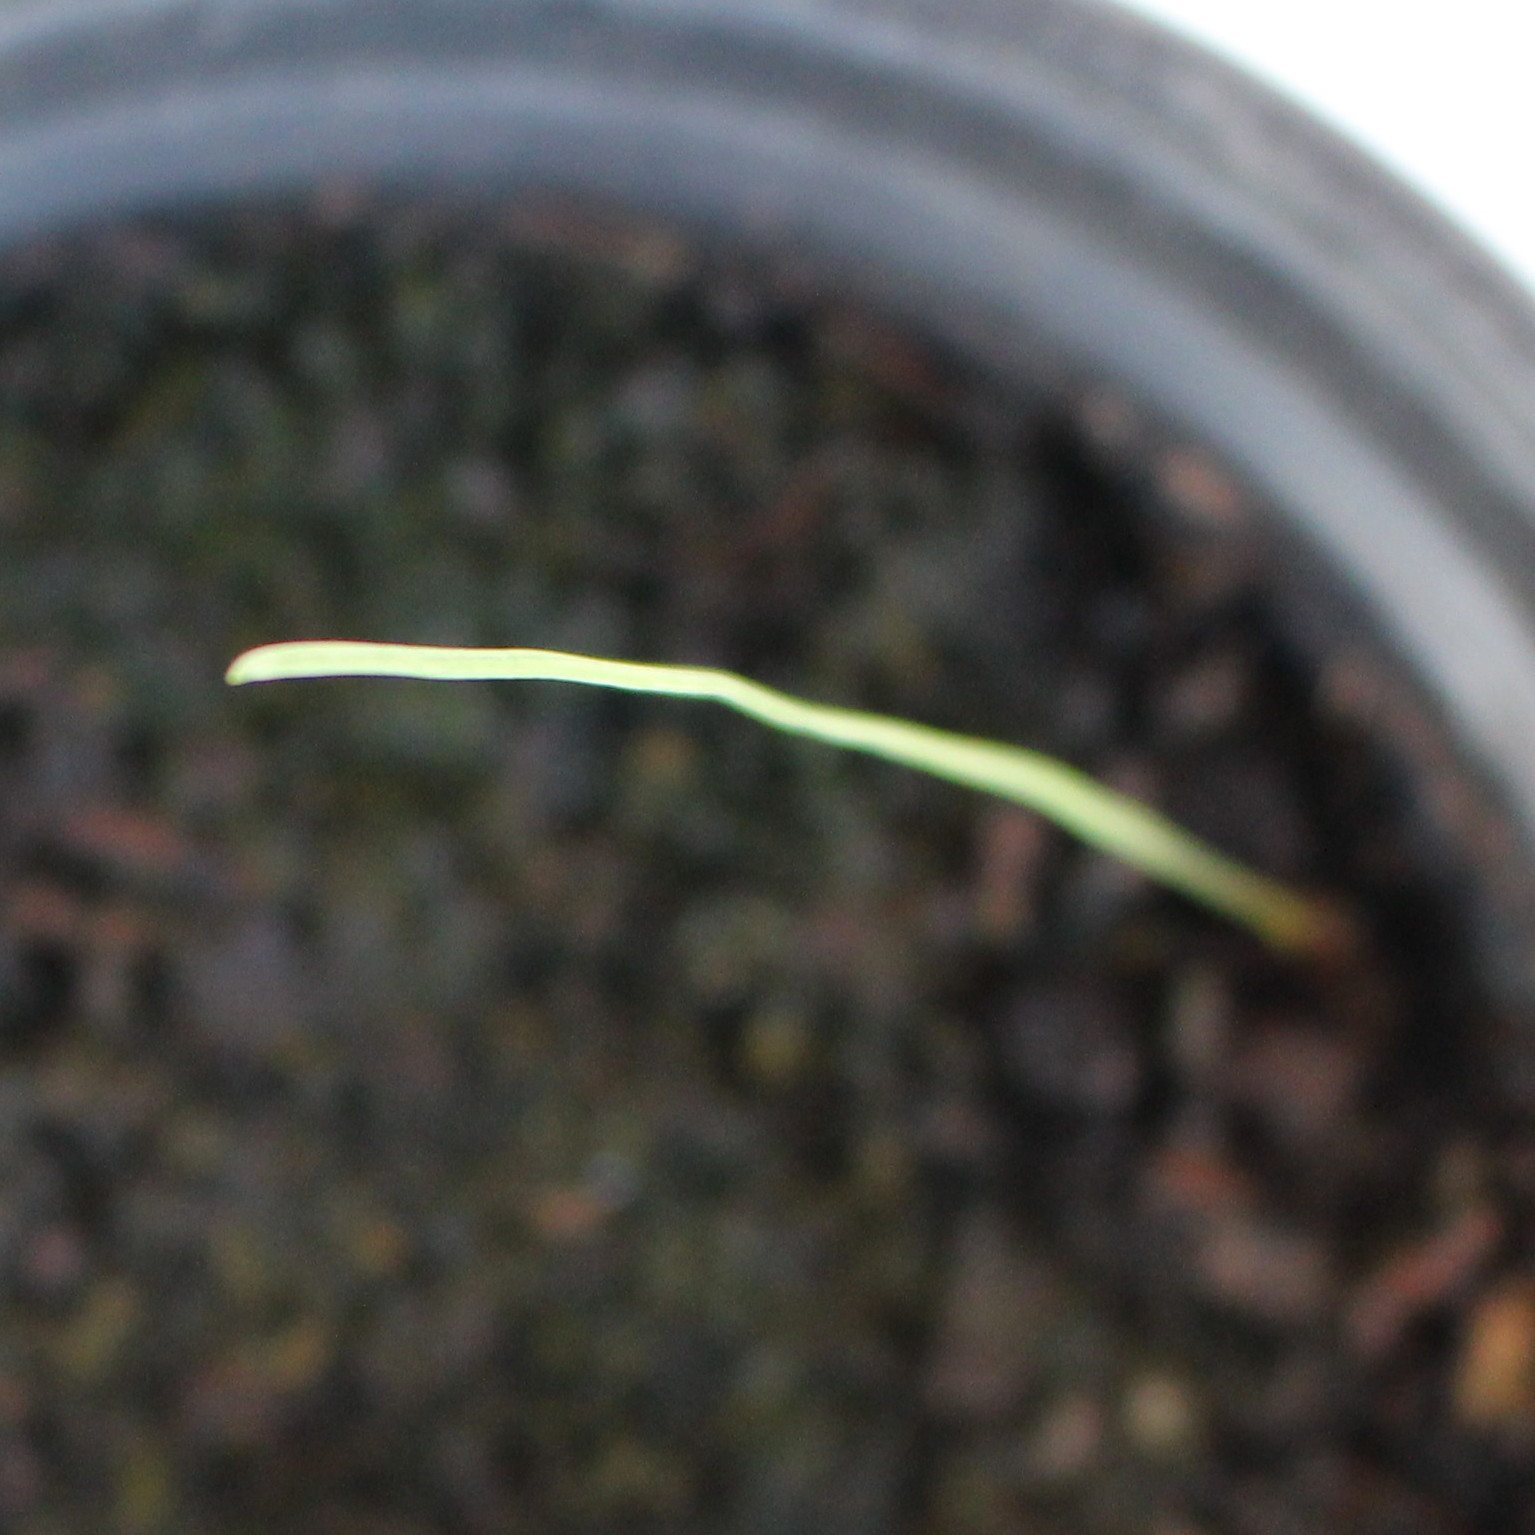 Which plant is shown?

Lolium multiflorum
